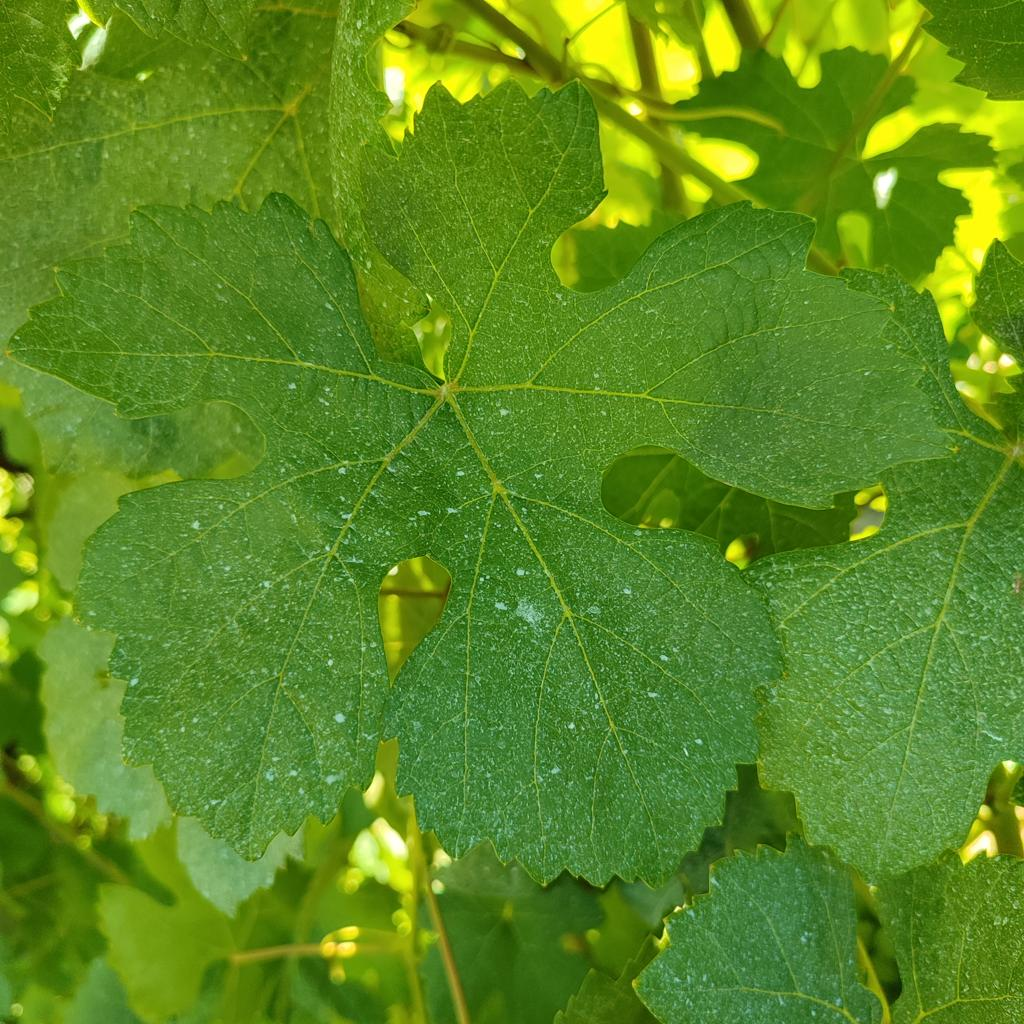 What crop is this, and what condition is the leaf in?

grapevine, healthy
